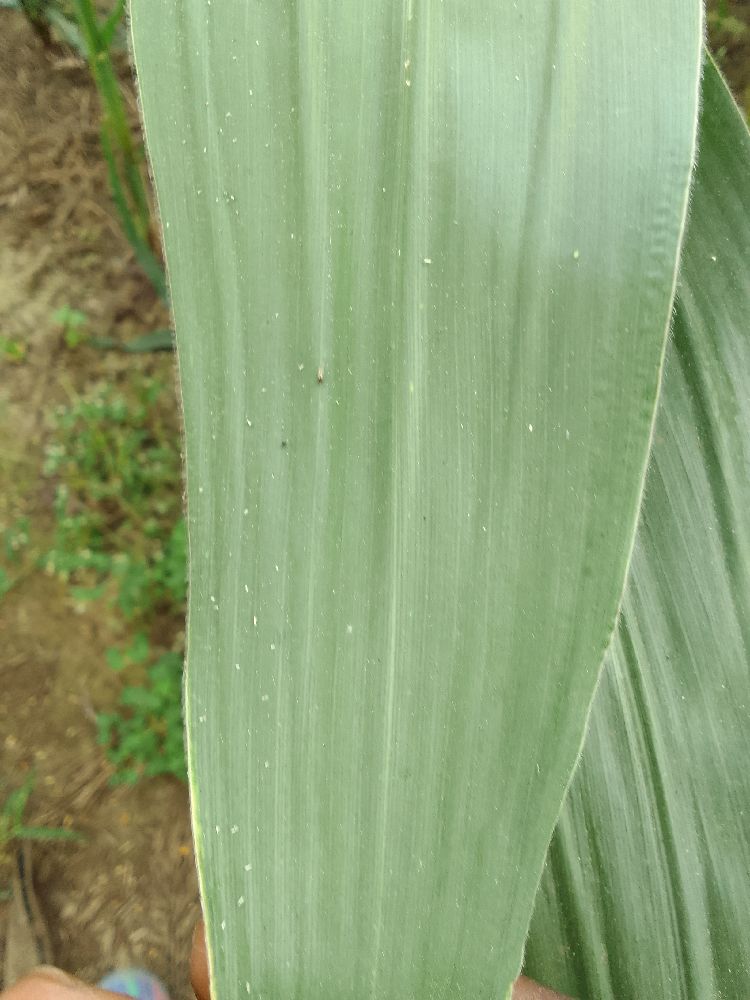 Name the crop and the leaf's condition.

maize, healthy
